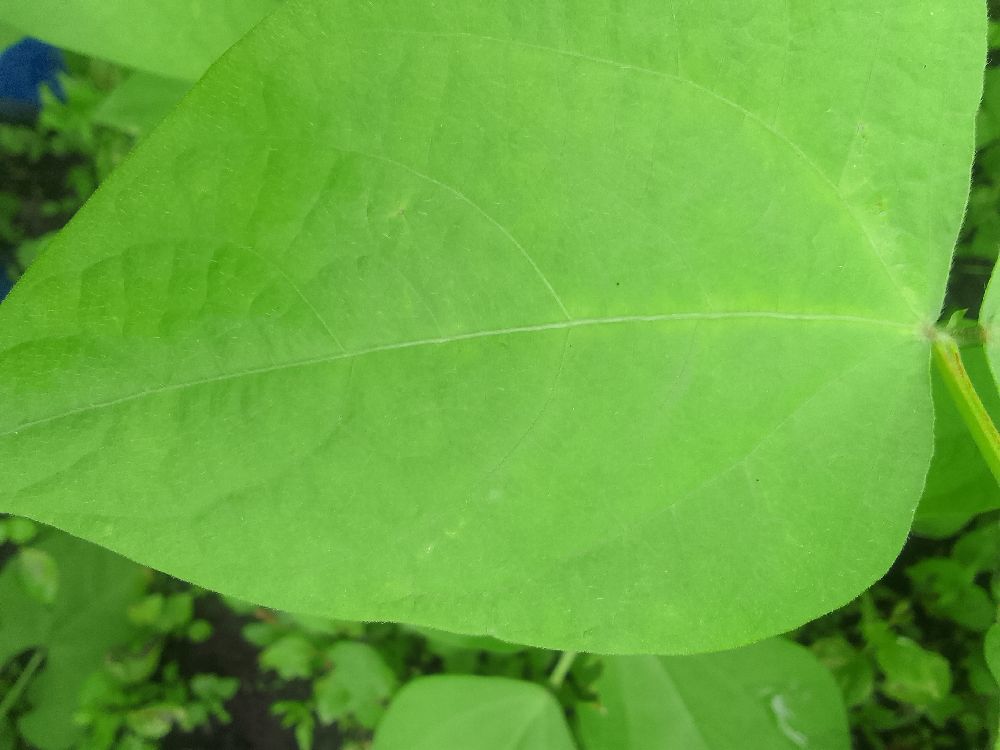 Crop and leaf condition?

common bean, healthy
